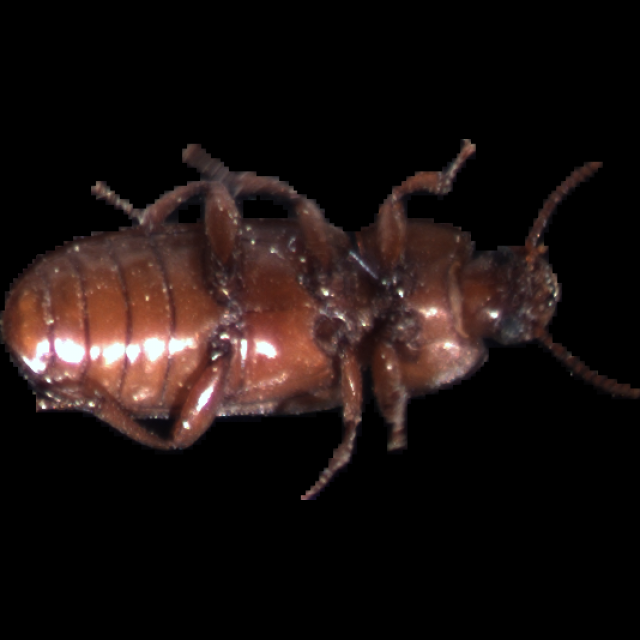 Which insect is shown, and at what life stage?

mealworm beetle
